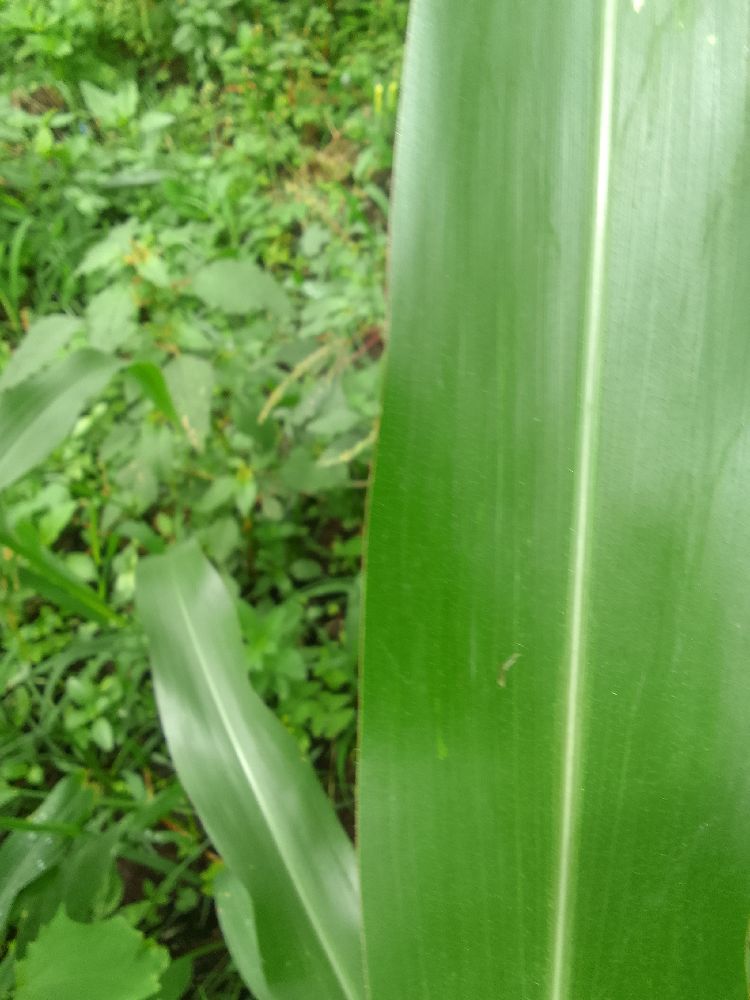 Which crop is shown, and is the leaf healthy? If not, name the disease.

maize, healthy
